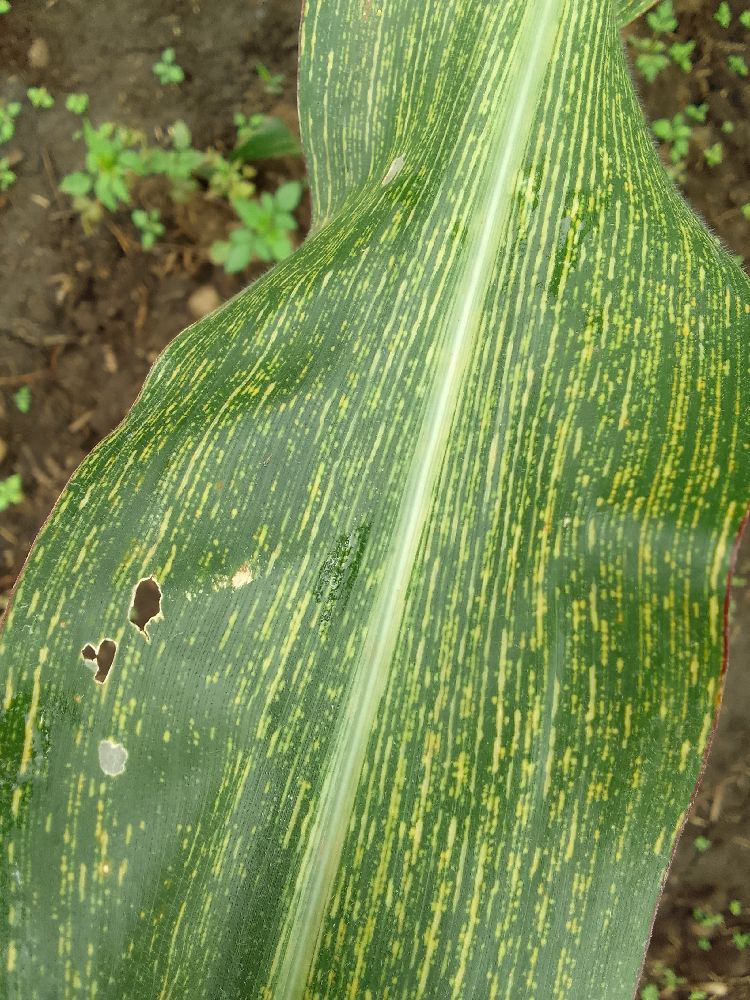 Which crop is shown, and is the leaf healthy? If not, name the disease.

maize, maize streak virus
